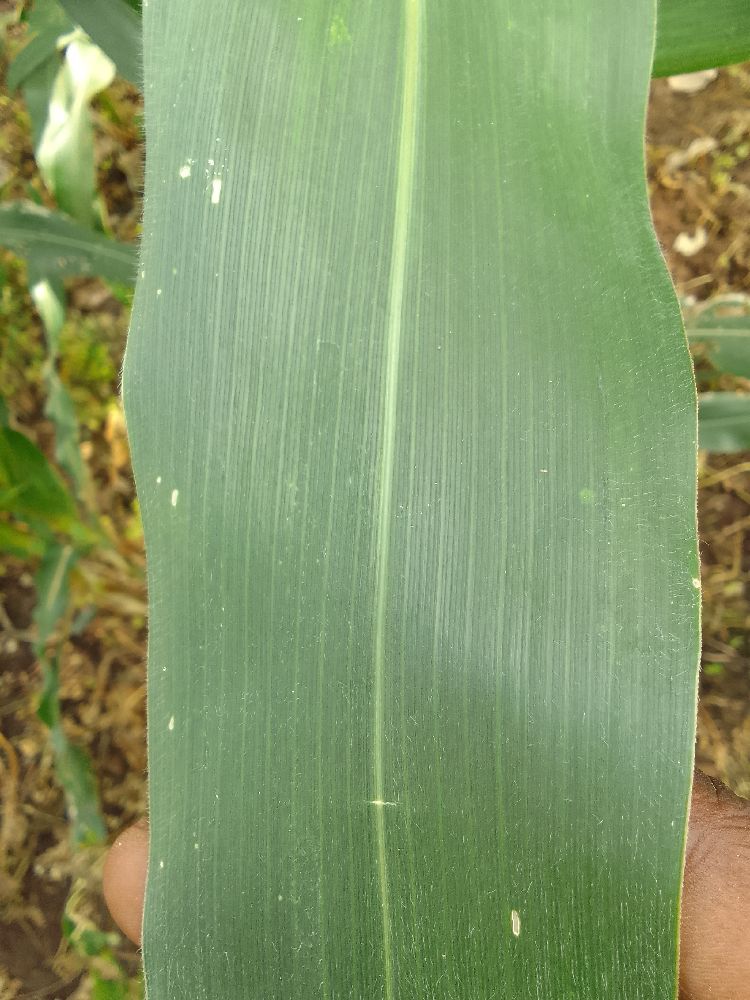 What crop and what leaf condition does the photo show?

maize, healthy
